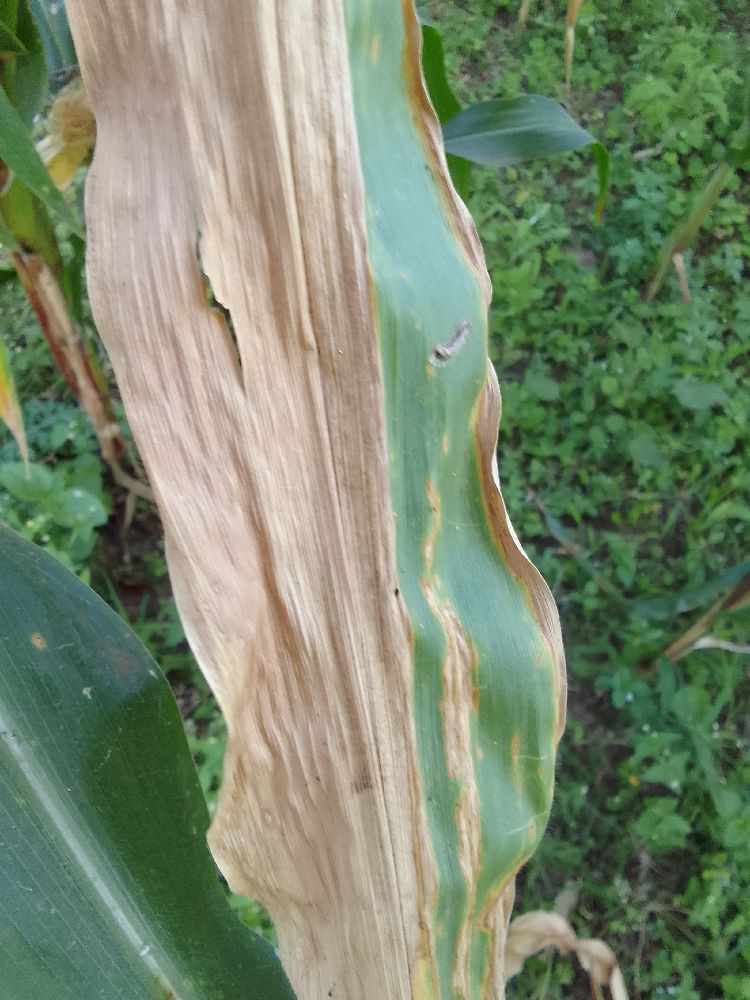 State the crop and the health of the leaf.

maize, maize lethal necrosis
